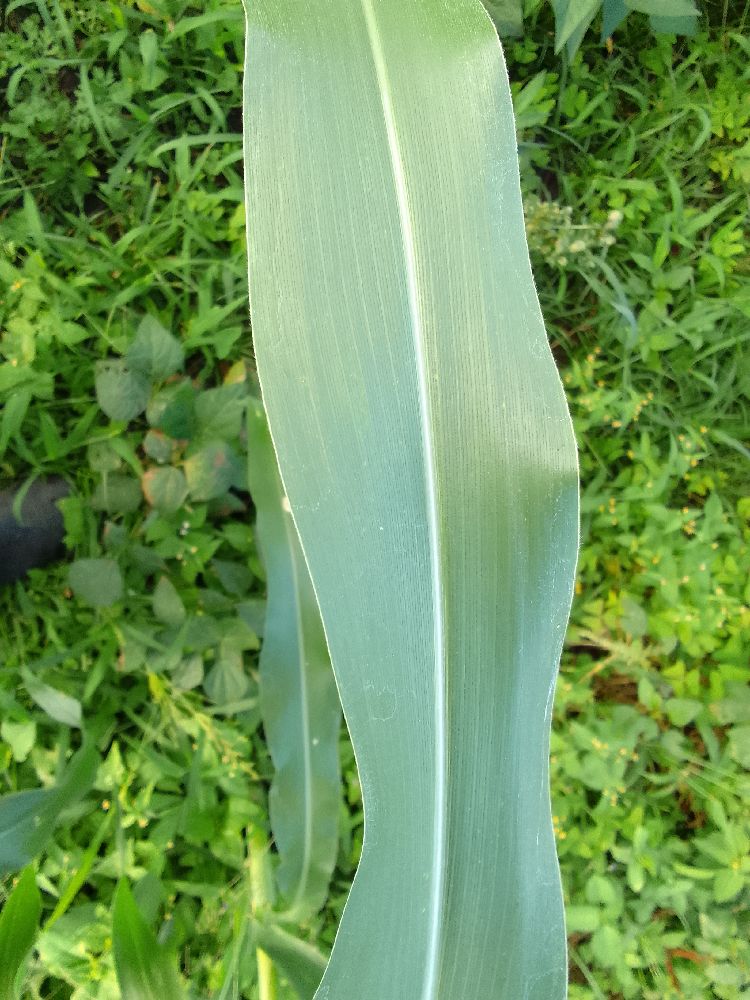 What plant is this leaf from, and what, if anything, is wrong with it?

maize, healthy
